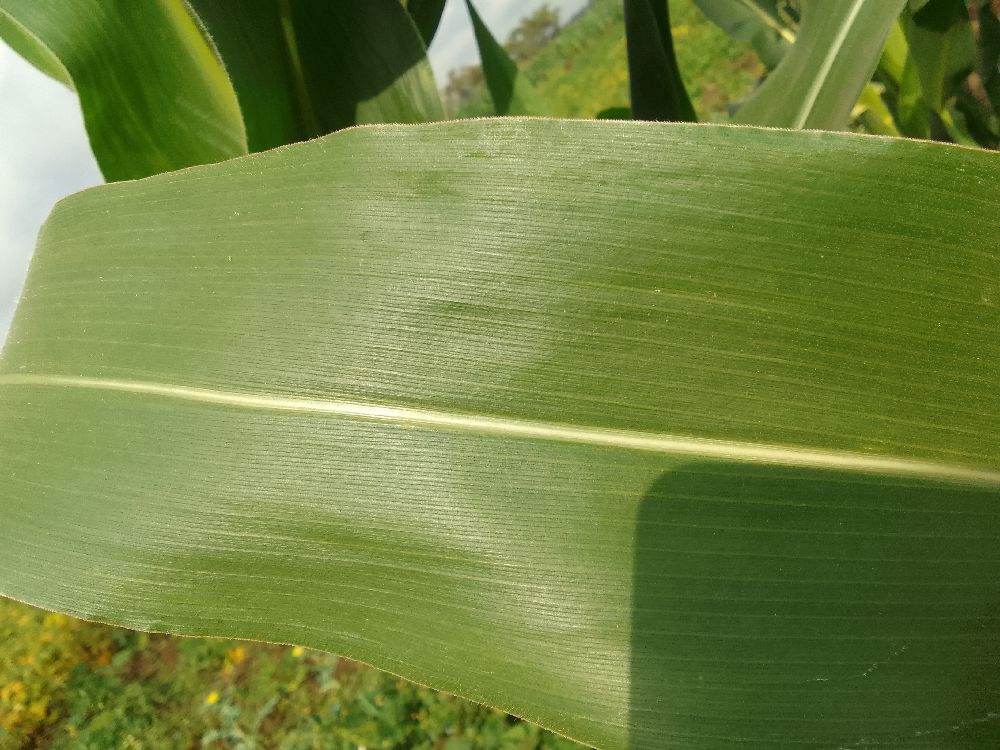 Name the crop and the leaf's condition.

maize, healthy
